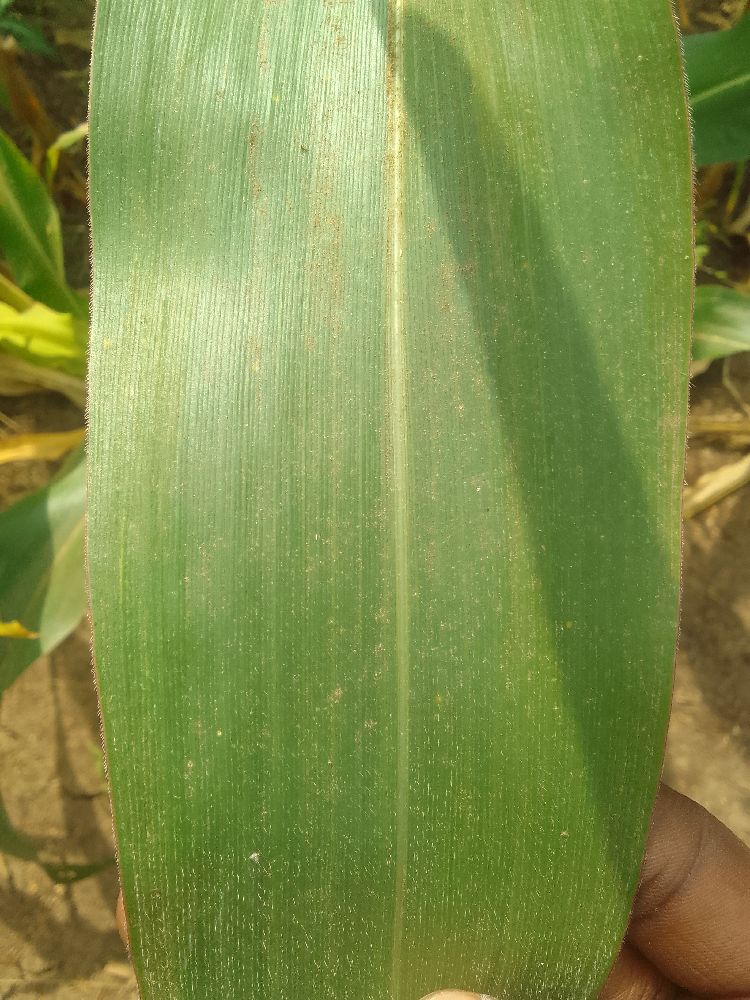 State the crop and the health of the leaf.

maize, healthy
